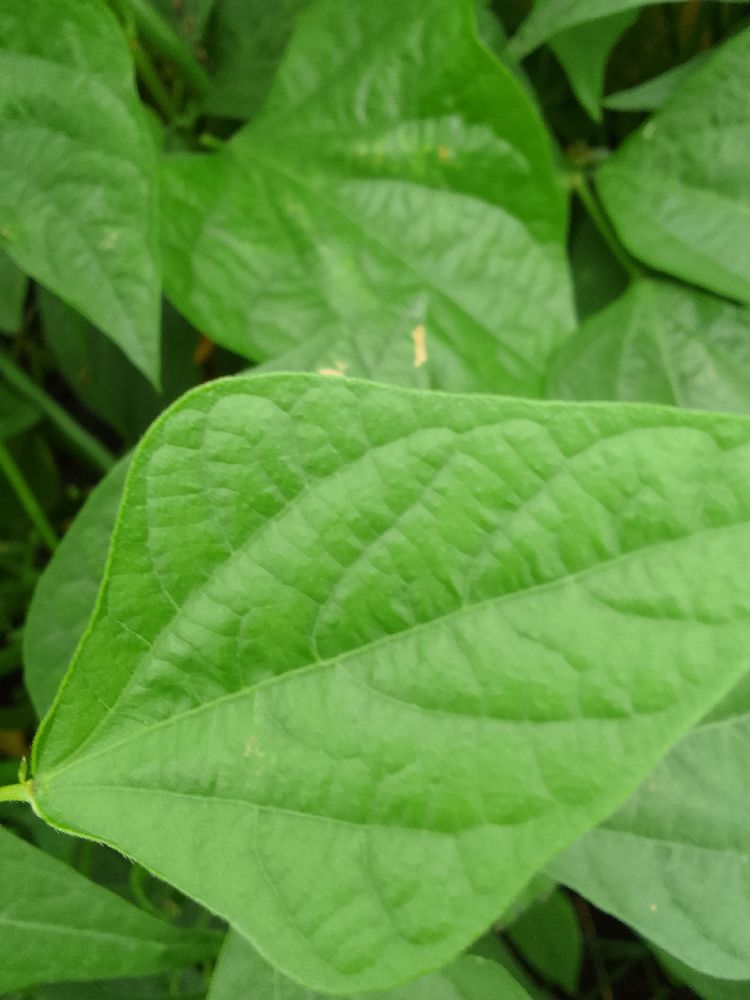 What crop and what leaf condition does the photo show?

common bean, healthy
